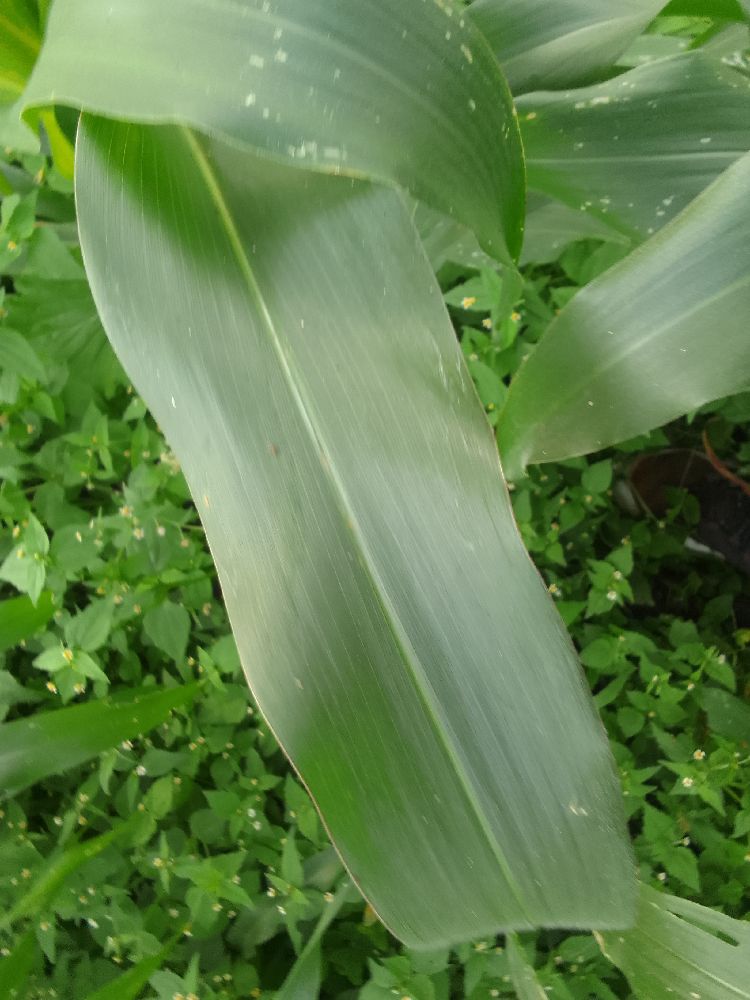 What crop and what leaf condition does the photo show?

maize, healthy
